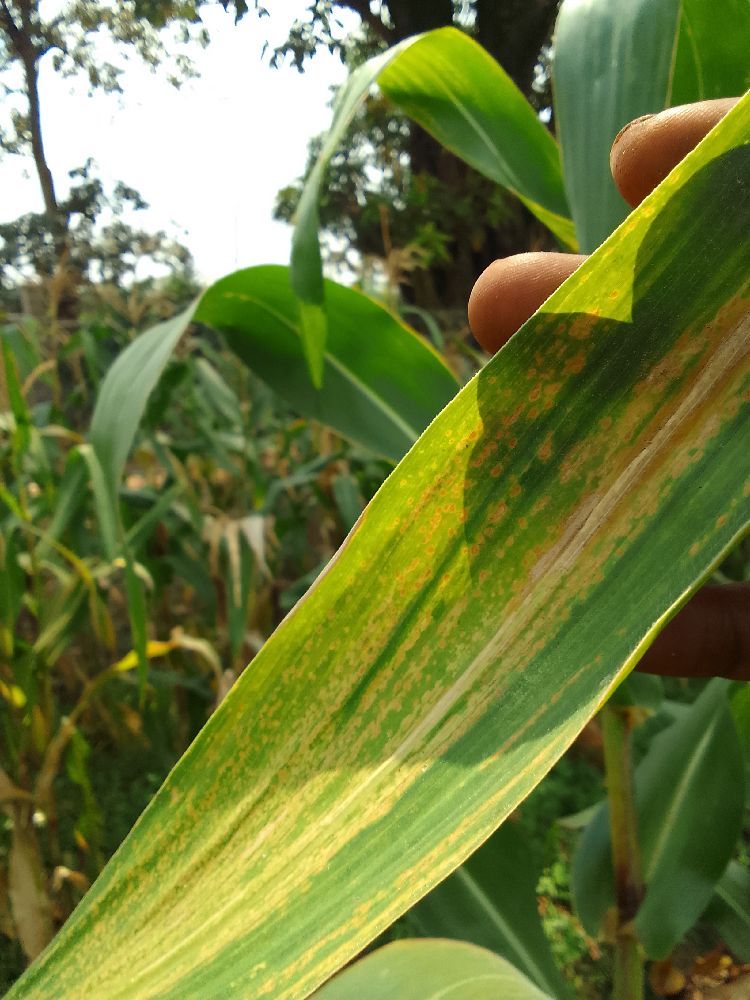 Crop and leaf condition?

maize, maize lethal necrosis
